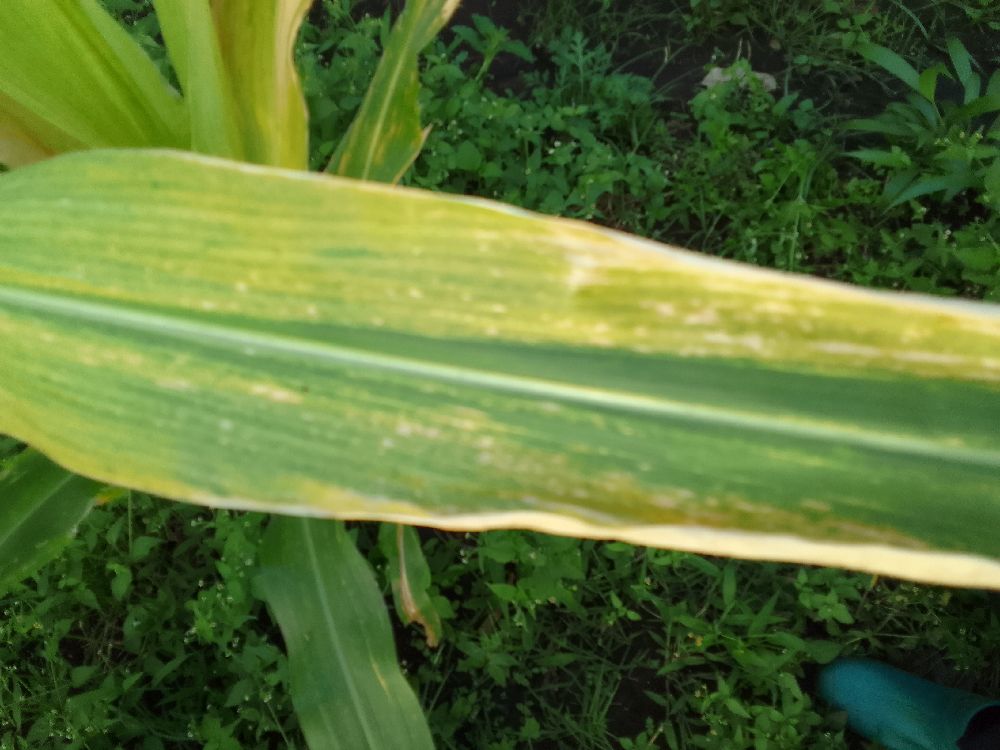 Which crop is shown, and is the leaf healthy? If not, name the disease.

maize, maize lethal necrosis
